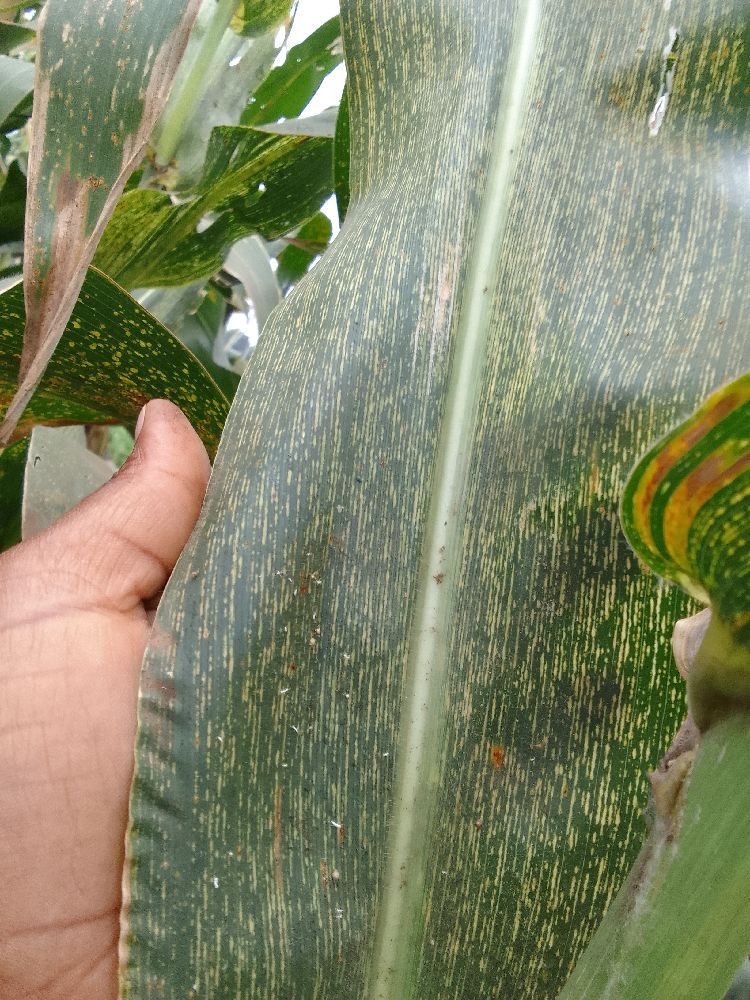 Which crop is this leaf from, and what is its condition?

maize, maize streak virus
